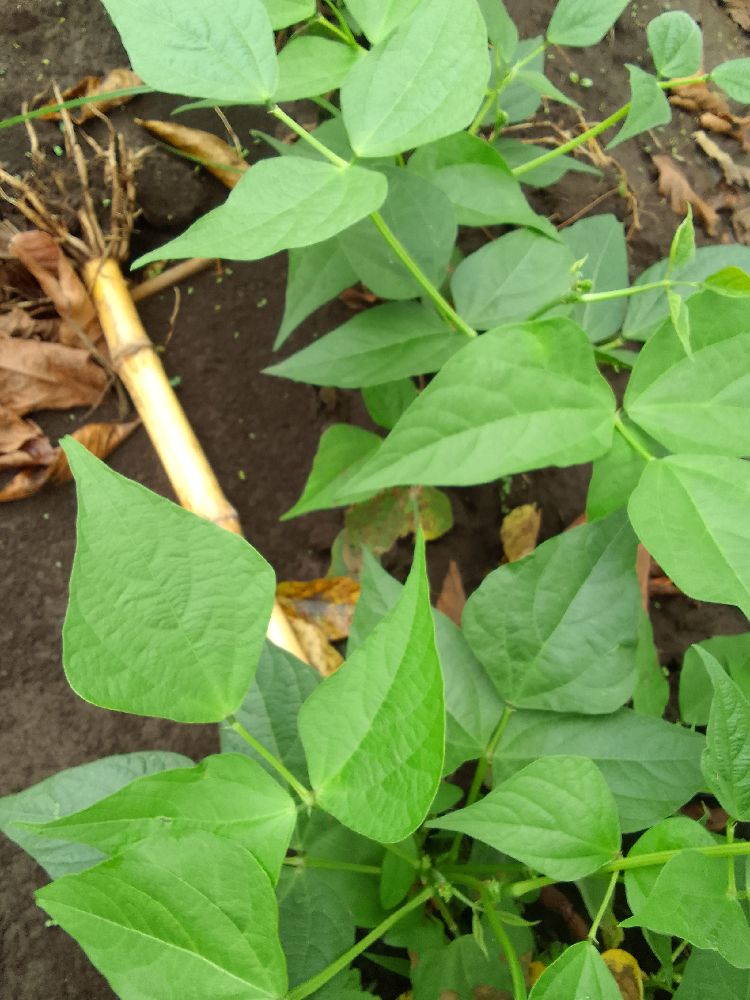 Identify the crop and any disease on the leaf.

common bean, healthy
